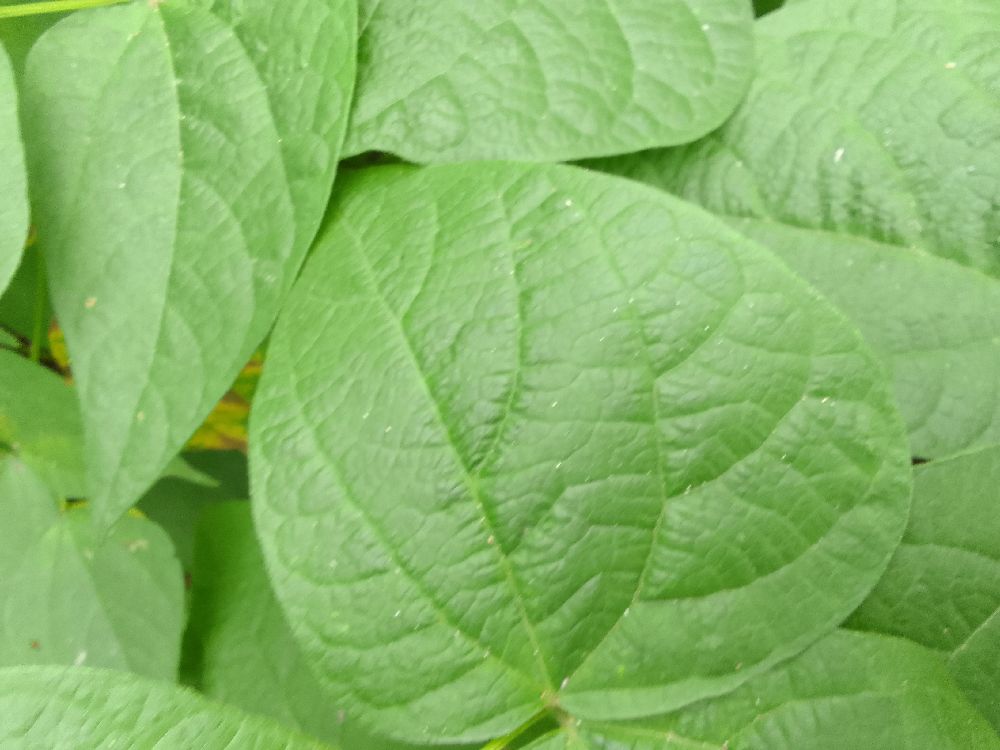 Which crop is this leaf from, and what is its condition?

common bean, healthy
